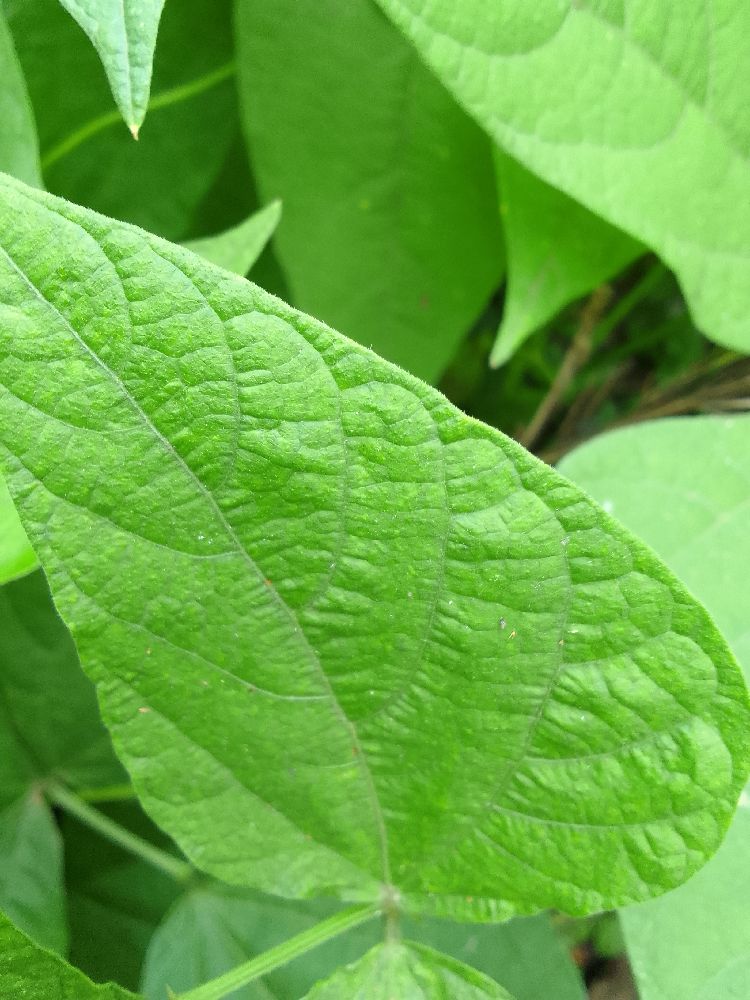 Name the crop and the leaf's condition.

common bean, healthy
